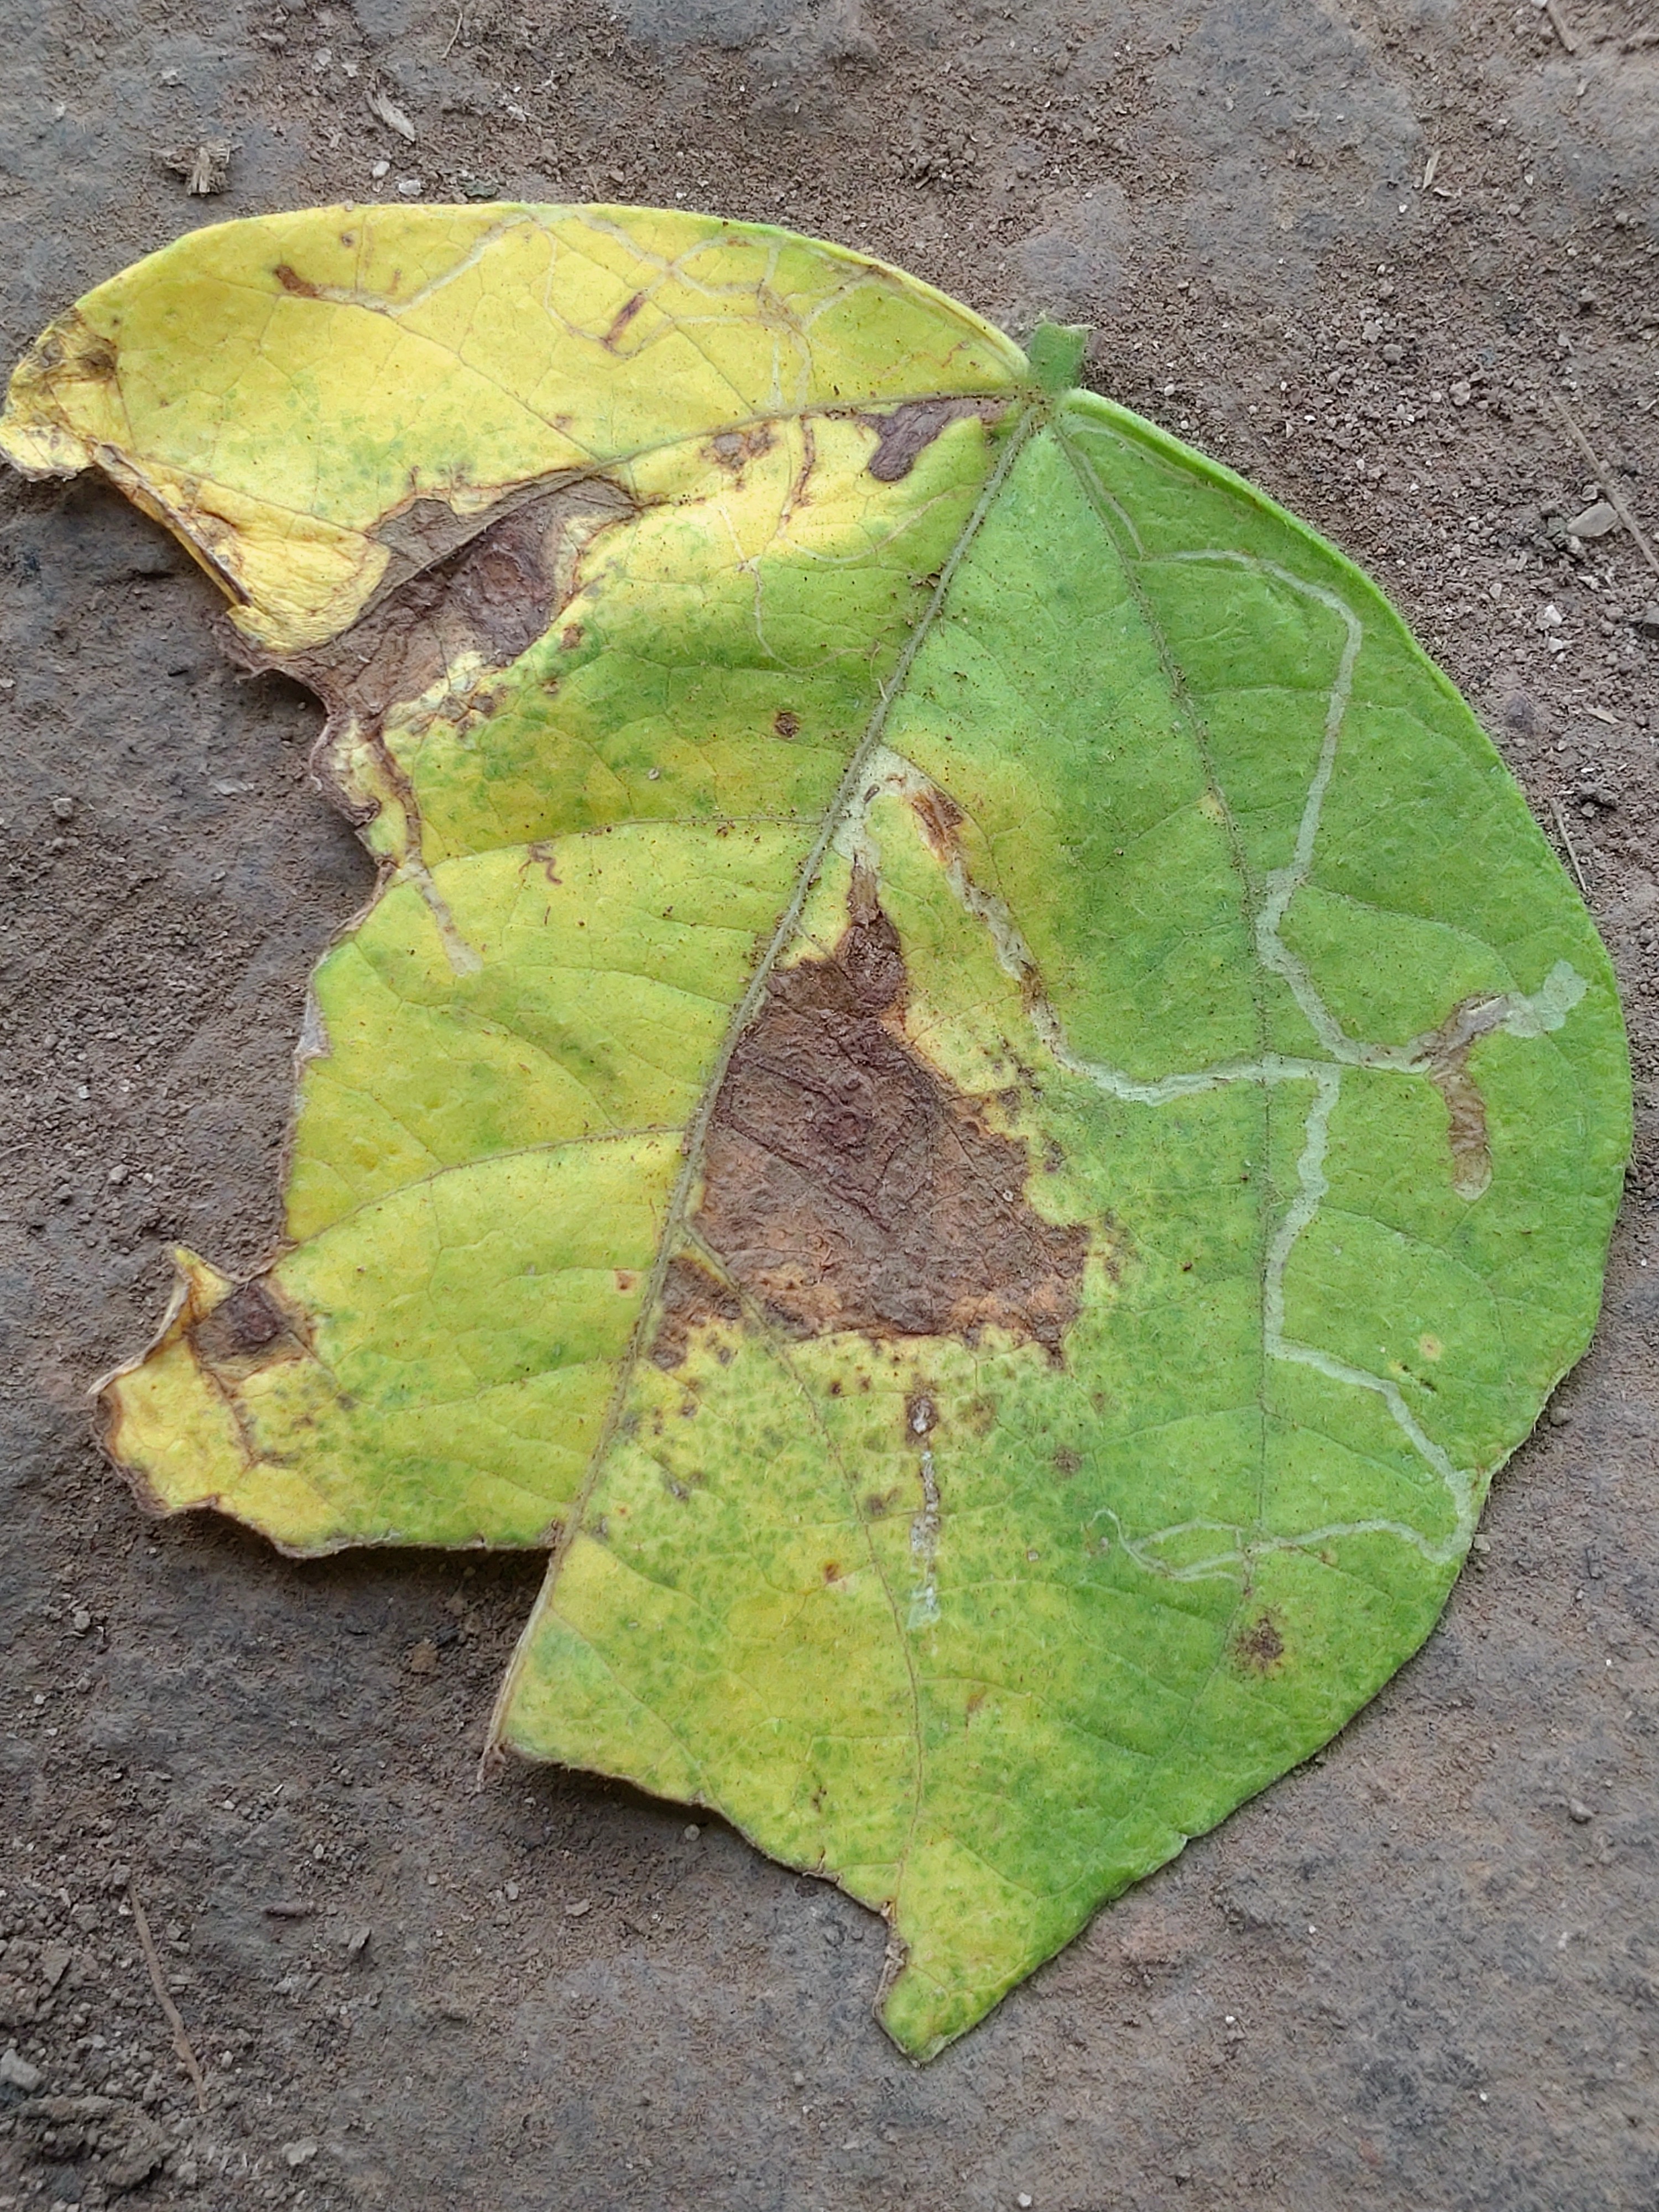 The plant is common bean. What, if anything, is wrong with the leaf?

anthracnose
